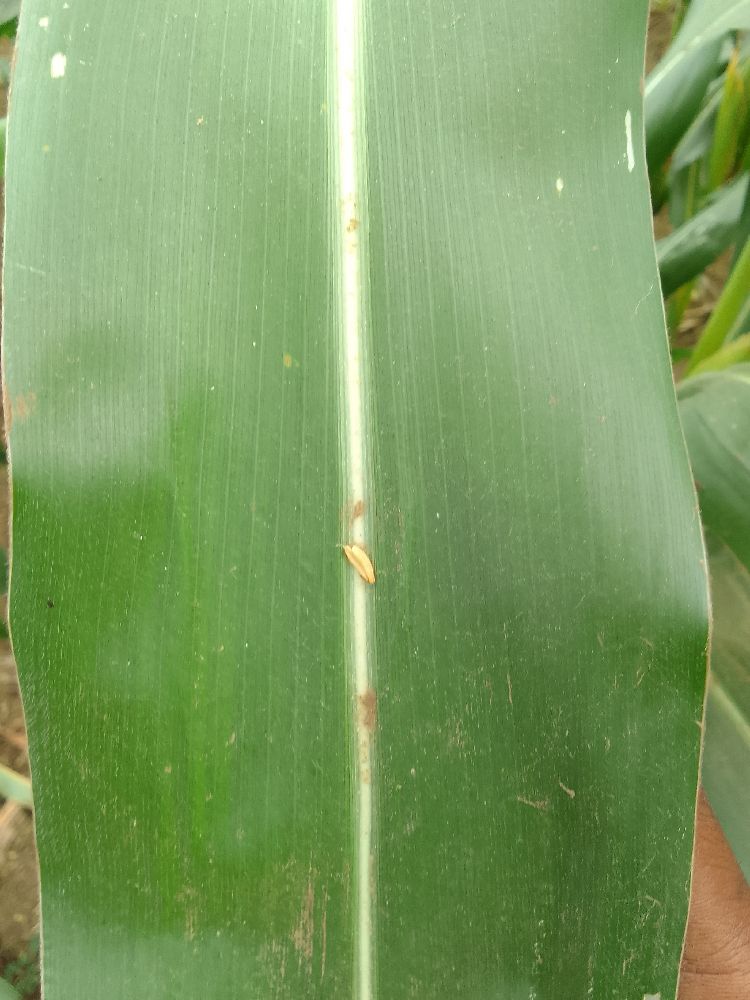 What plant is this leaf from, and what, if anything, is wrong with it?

maize, healthy
